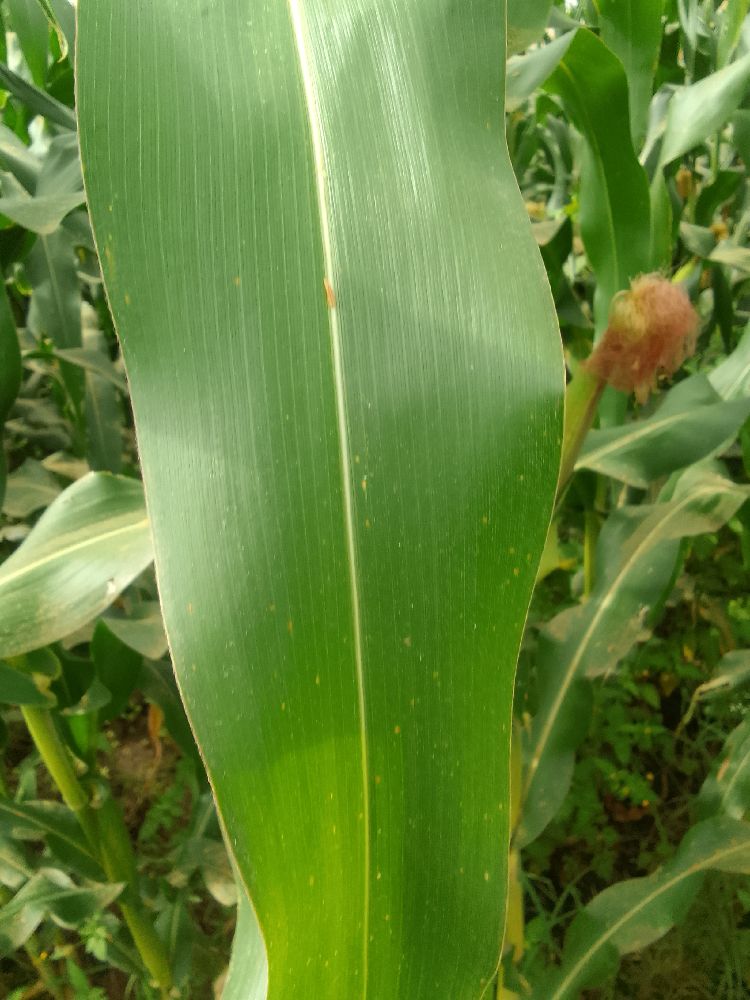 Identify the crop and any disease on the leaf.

maize, healthy
